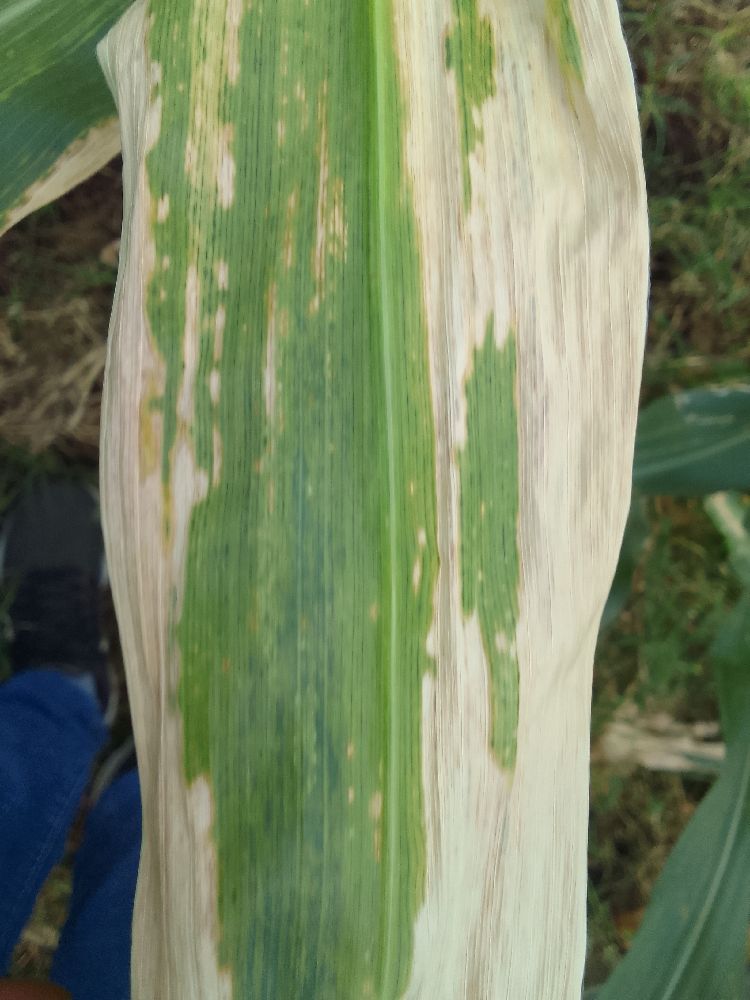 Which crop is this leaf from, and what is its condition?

maize, maize lethal necrosis
